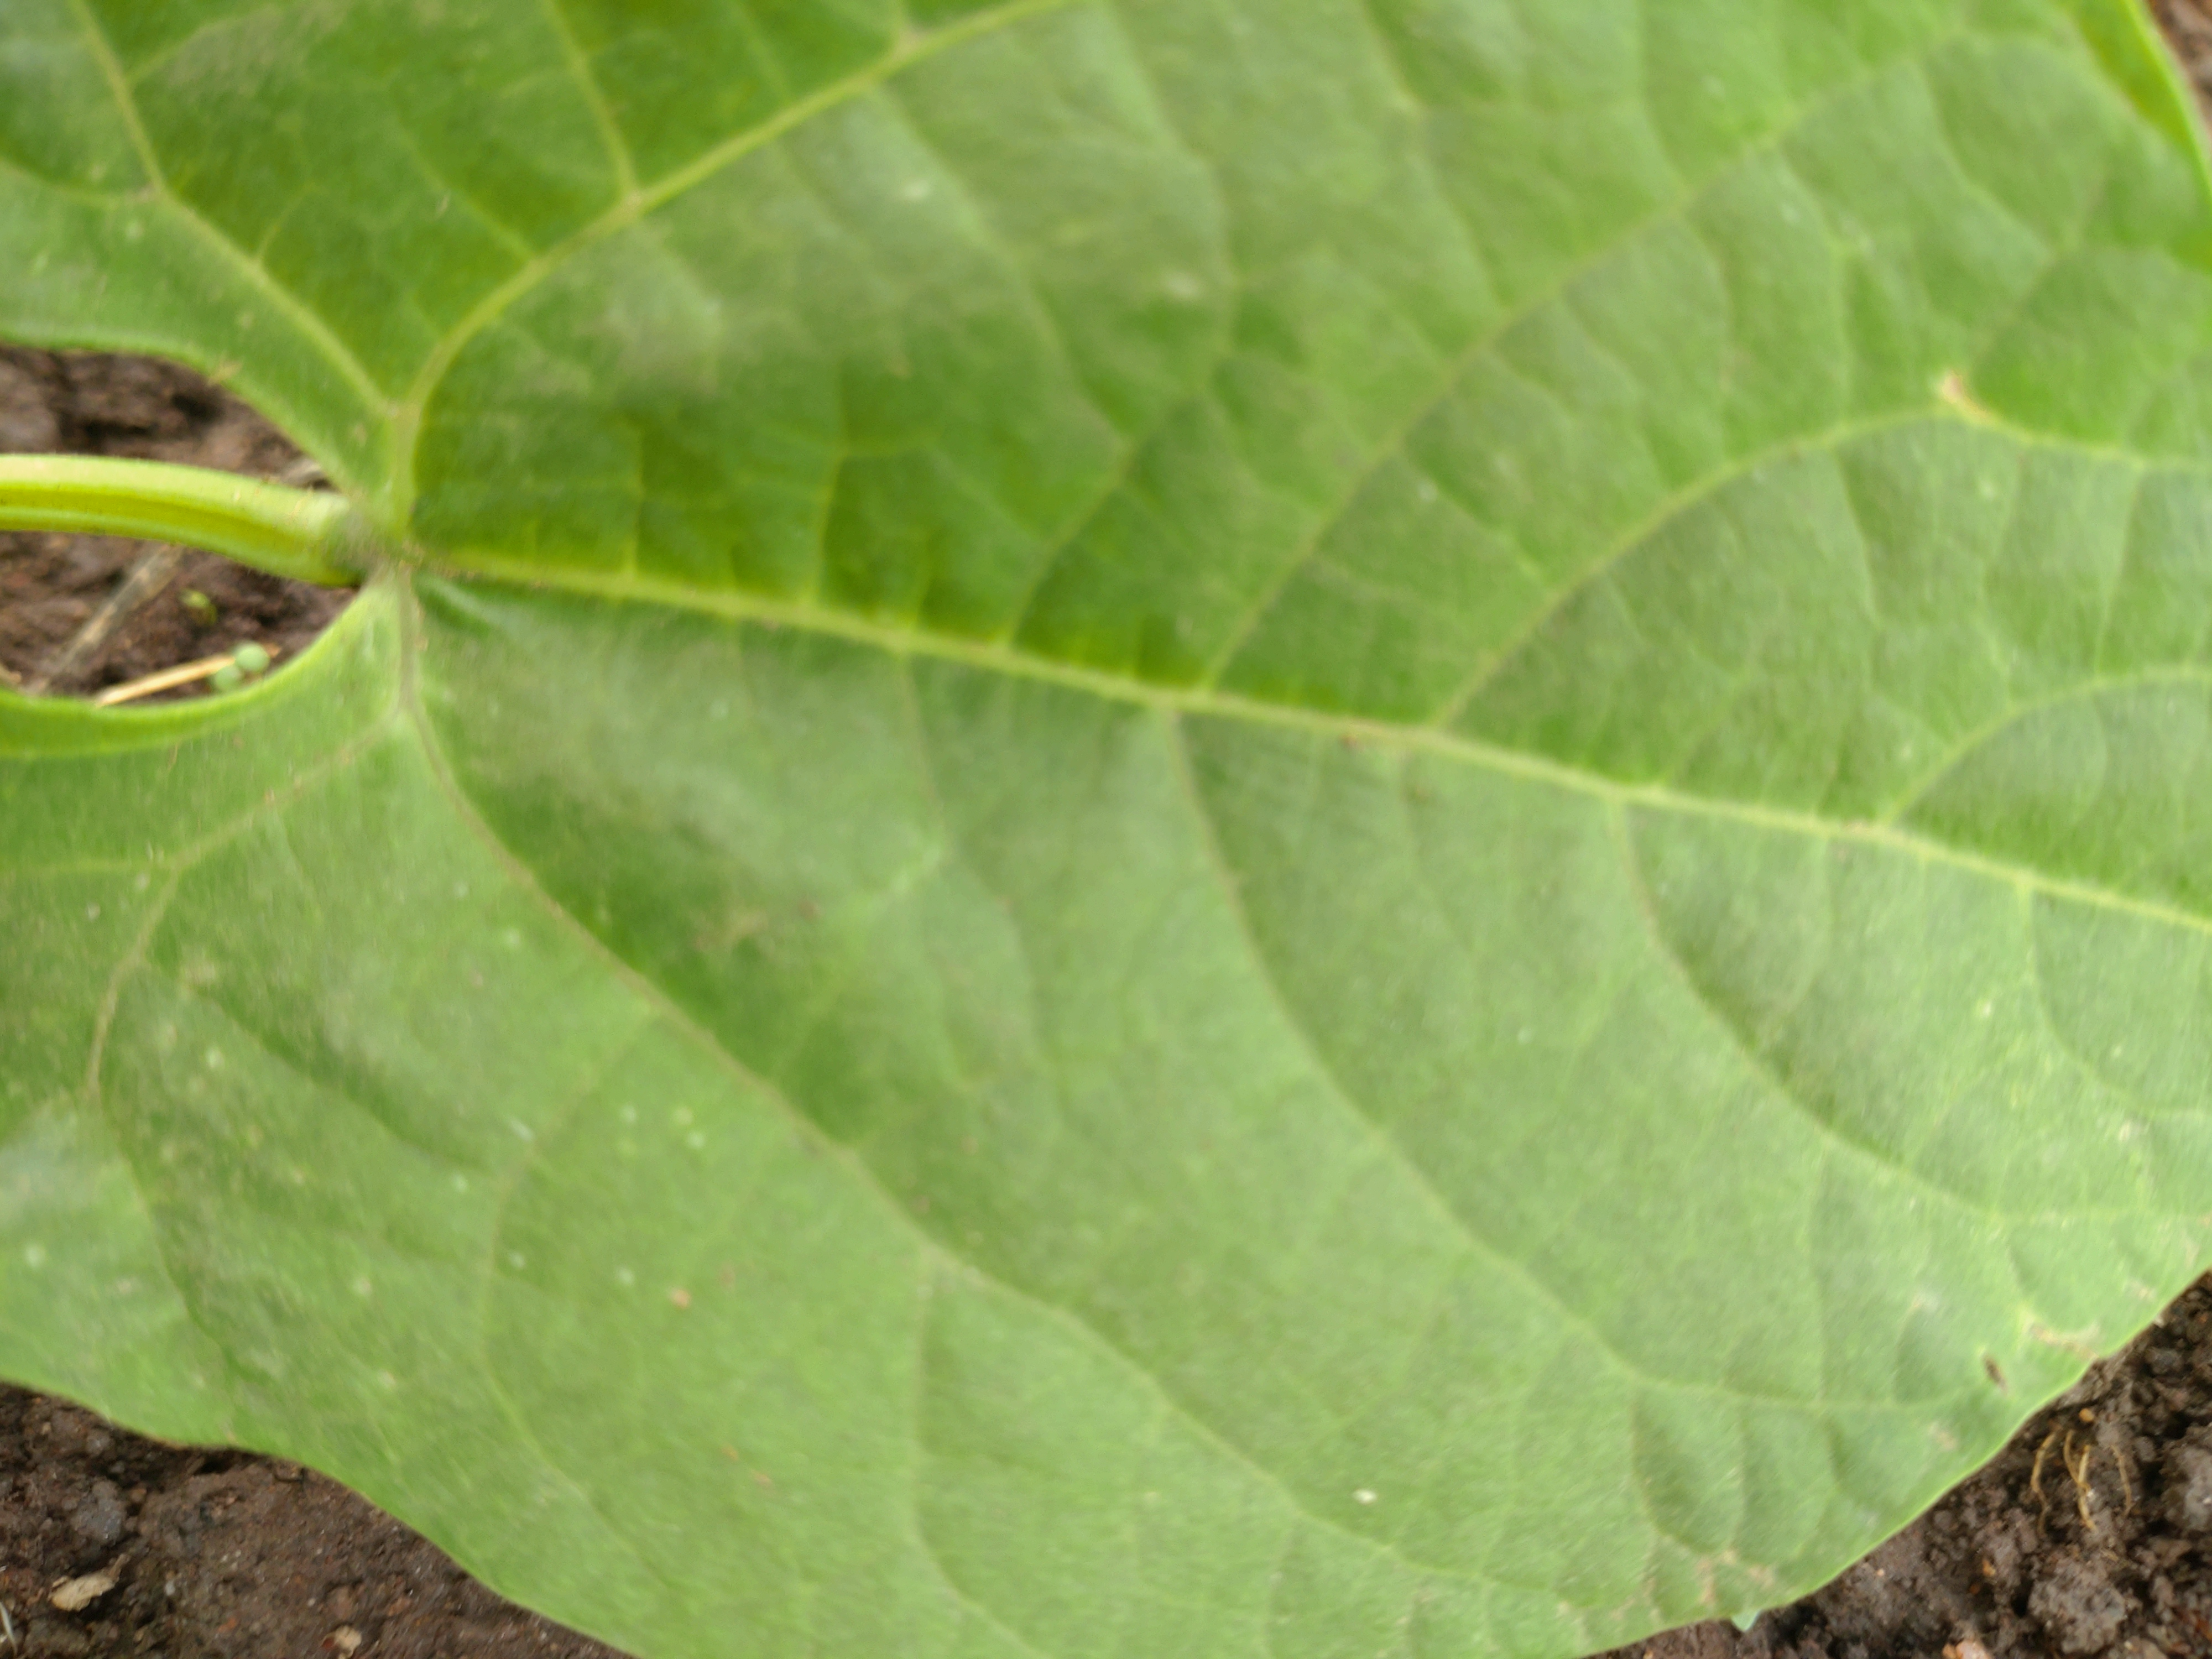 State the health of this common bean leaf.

healthy
